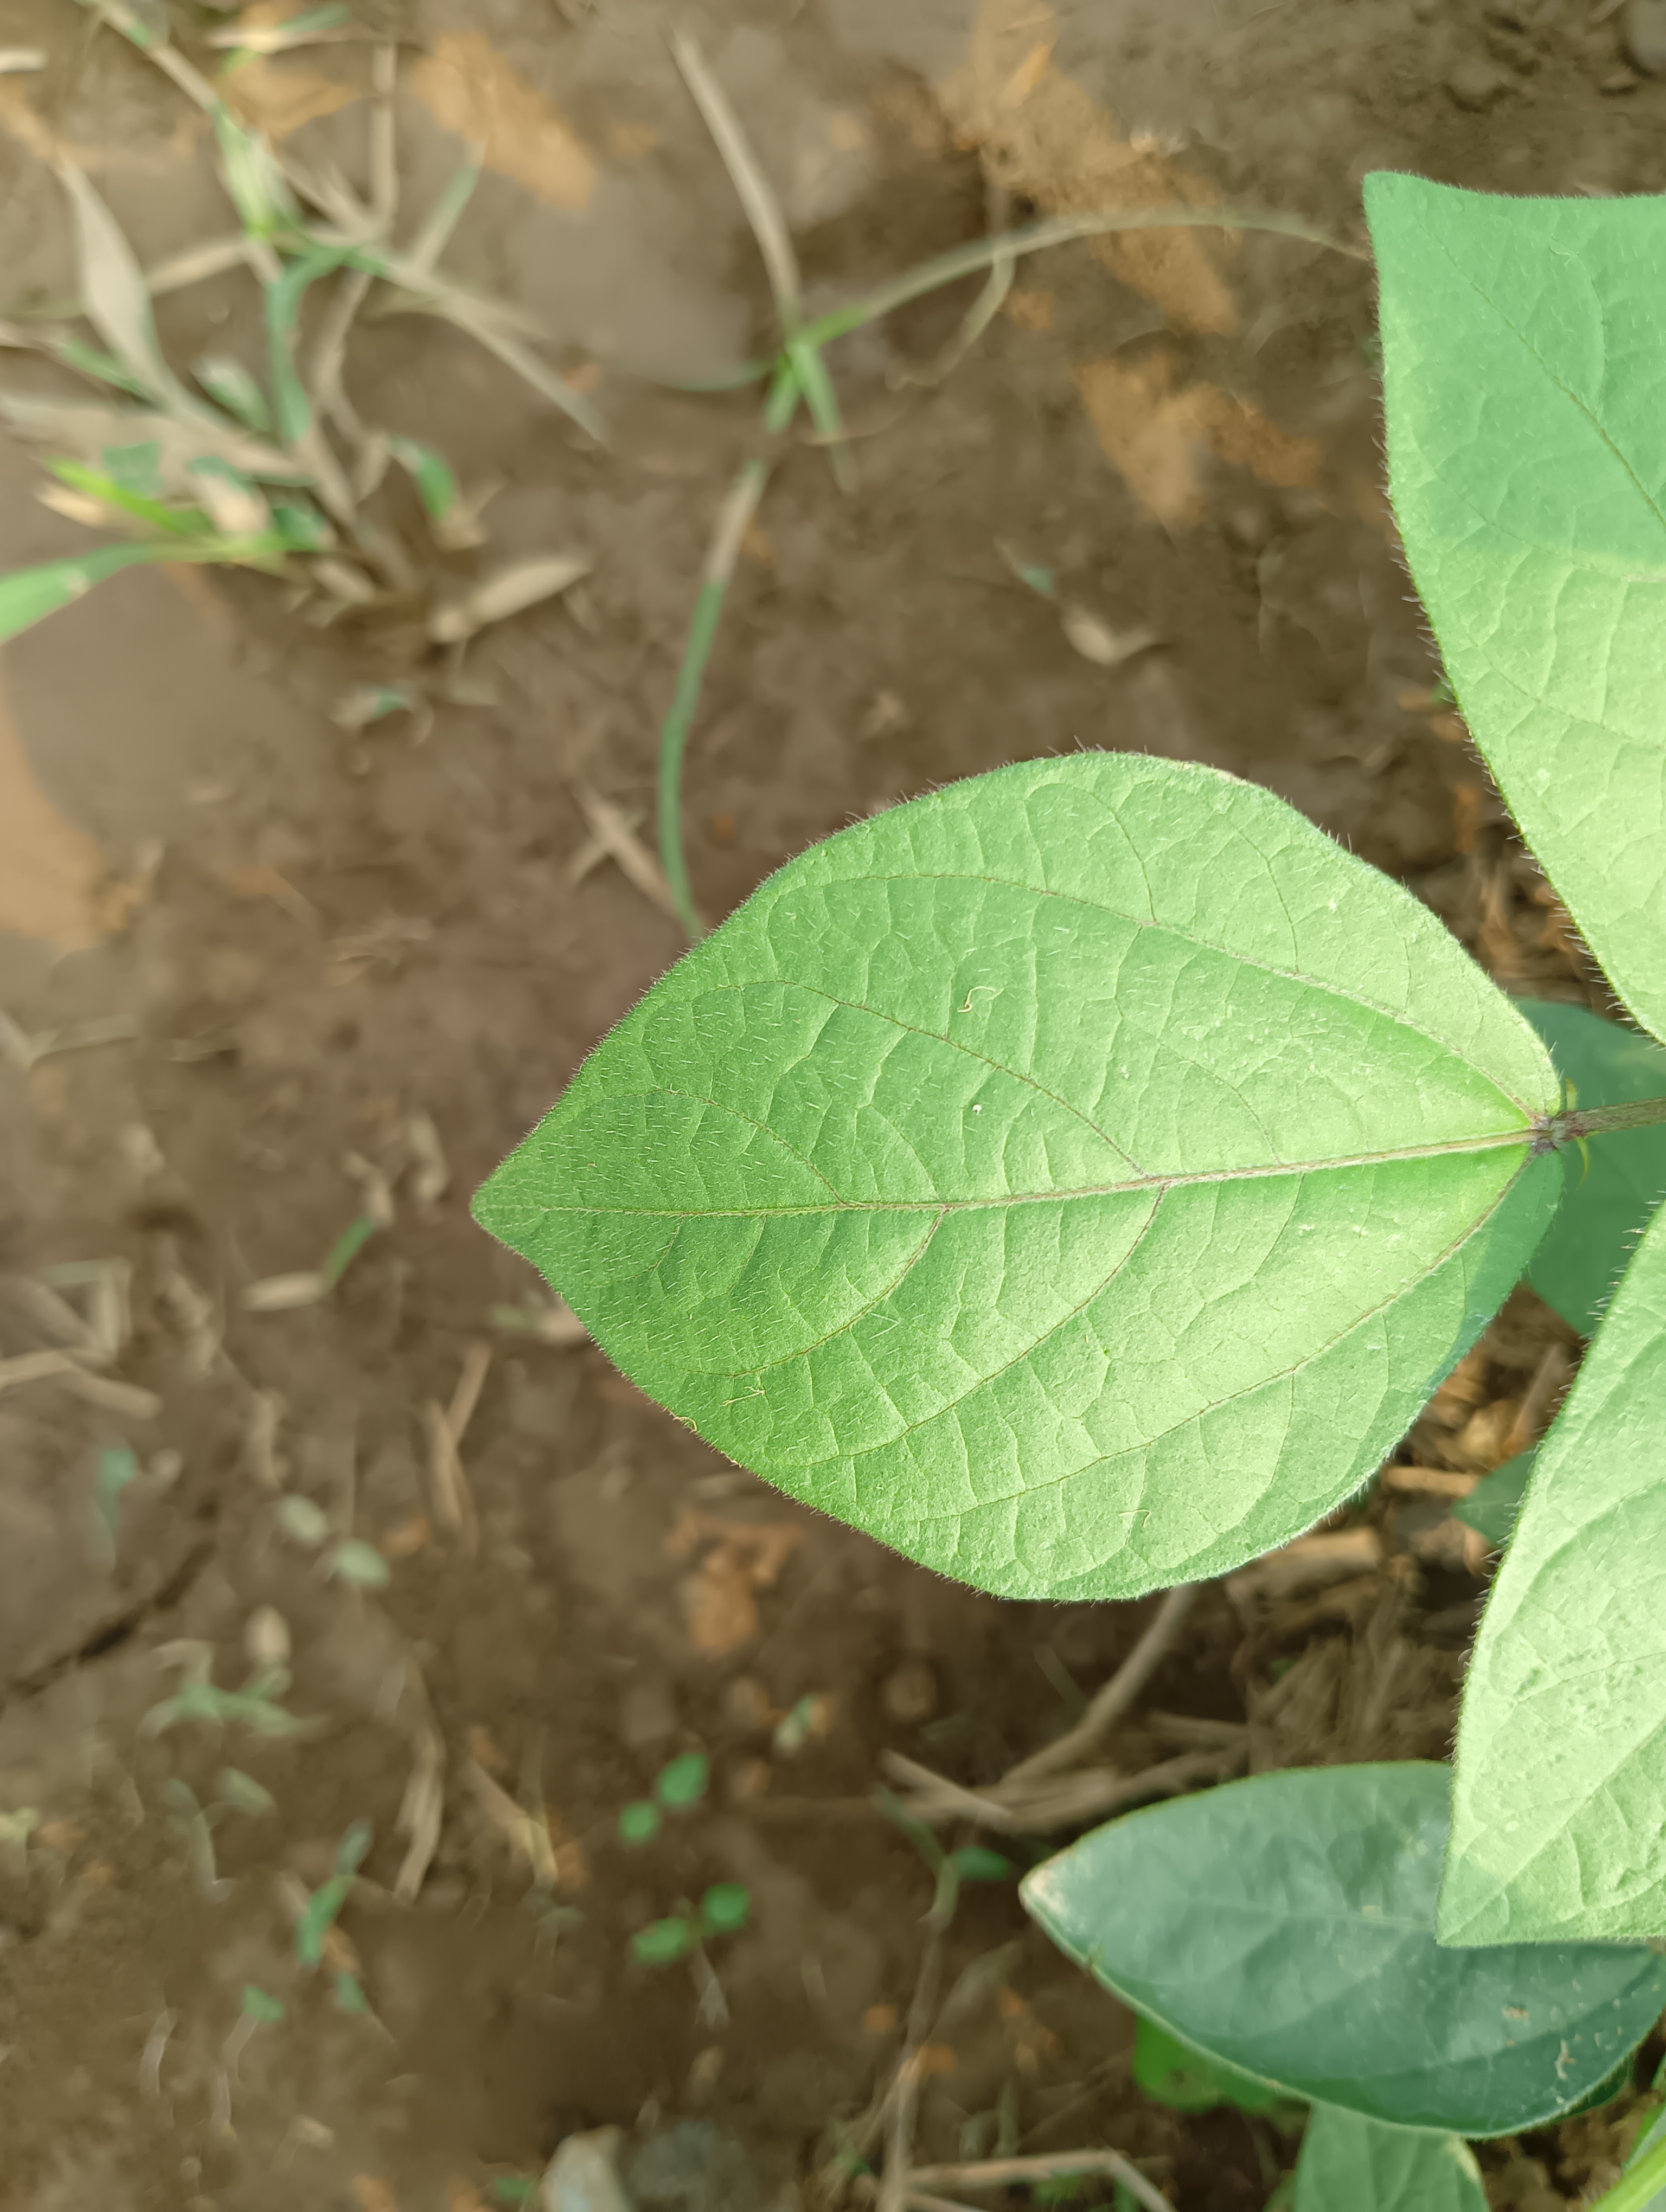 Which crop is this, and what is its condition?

mungbean, healthy
